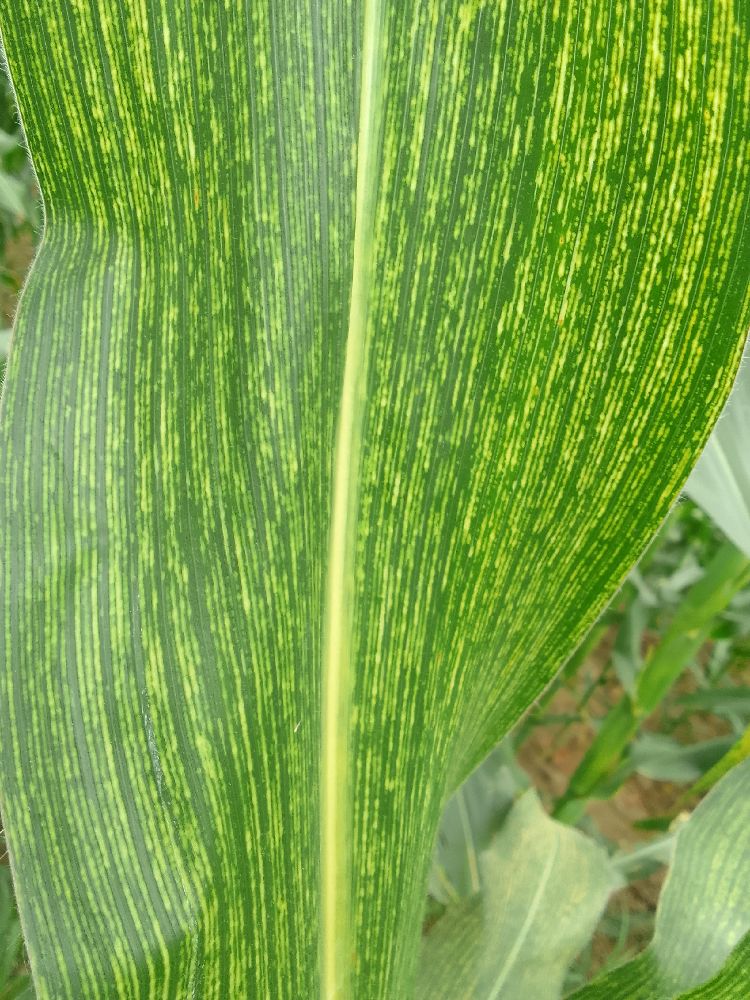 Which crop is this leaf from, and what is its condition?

maize, maize streak virus
